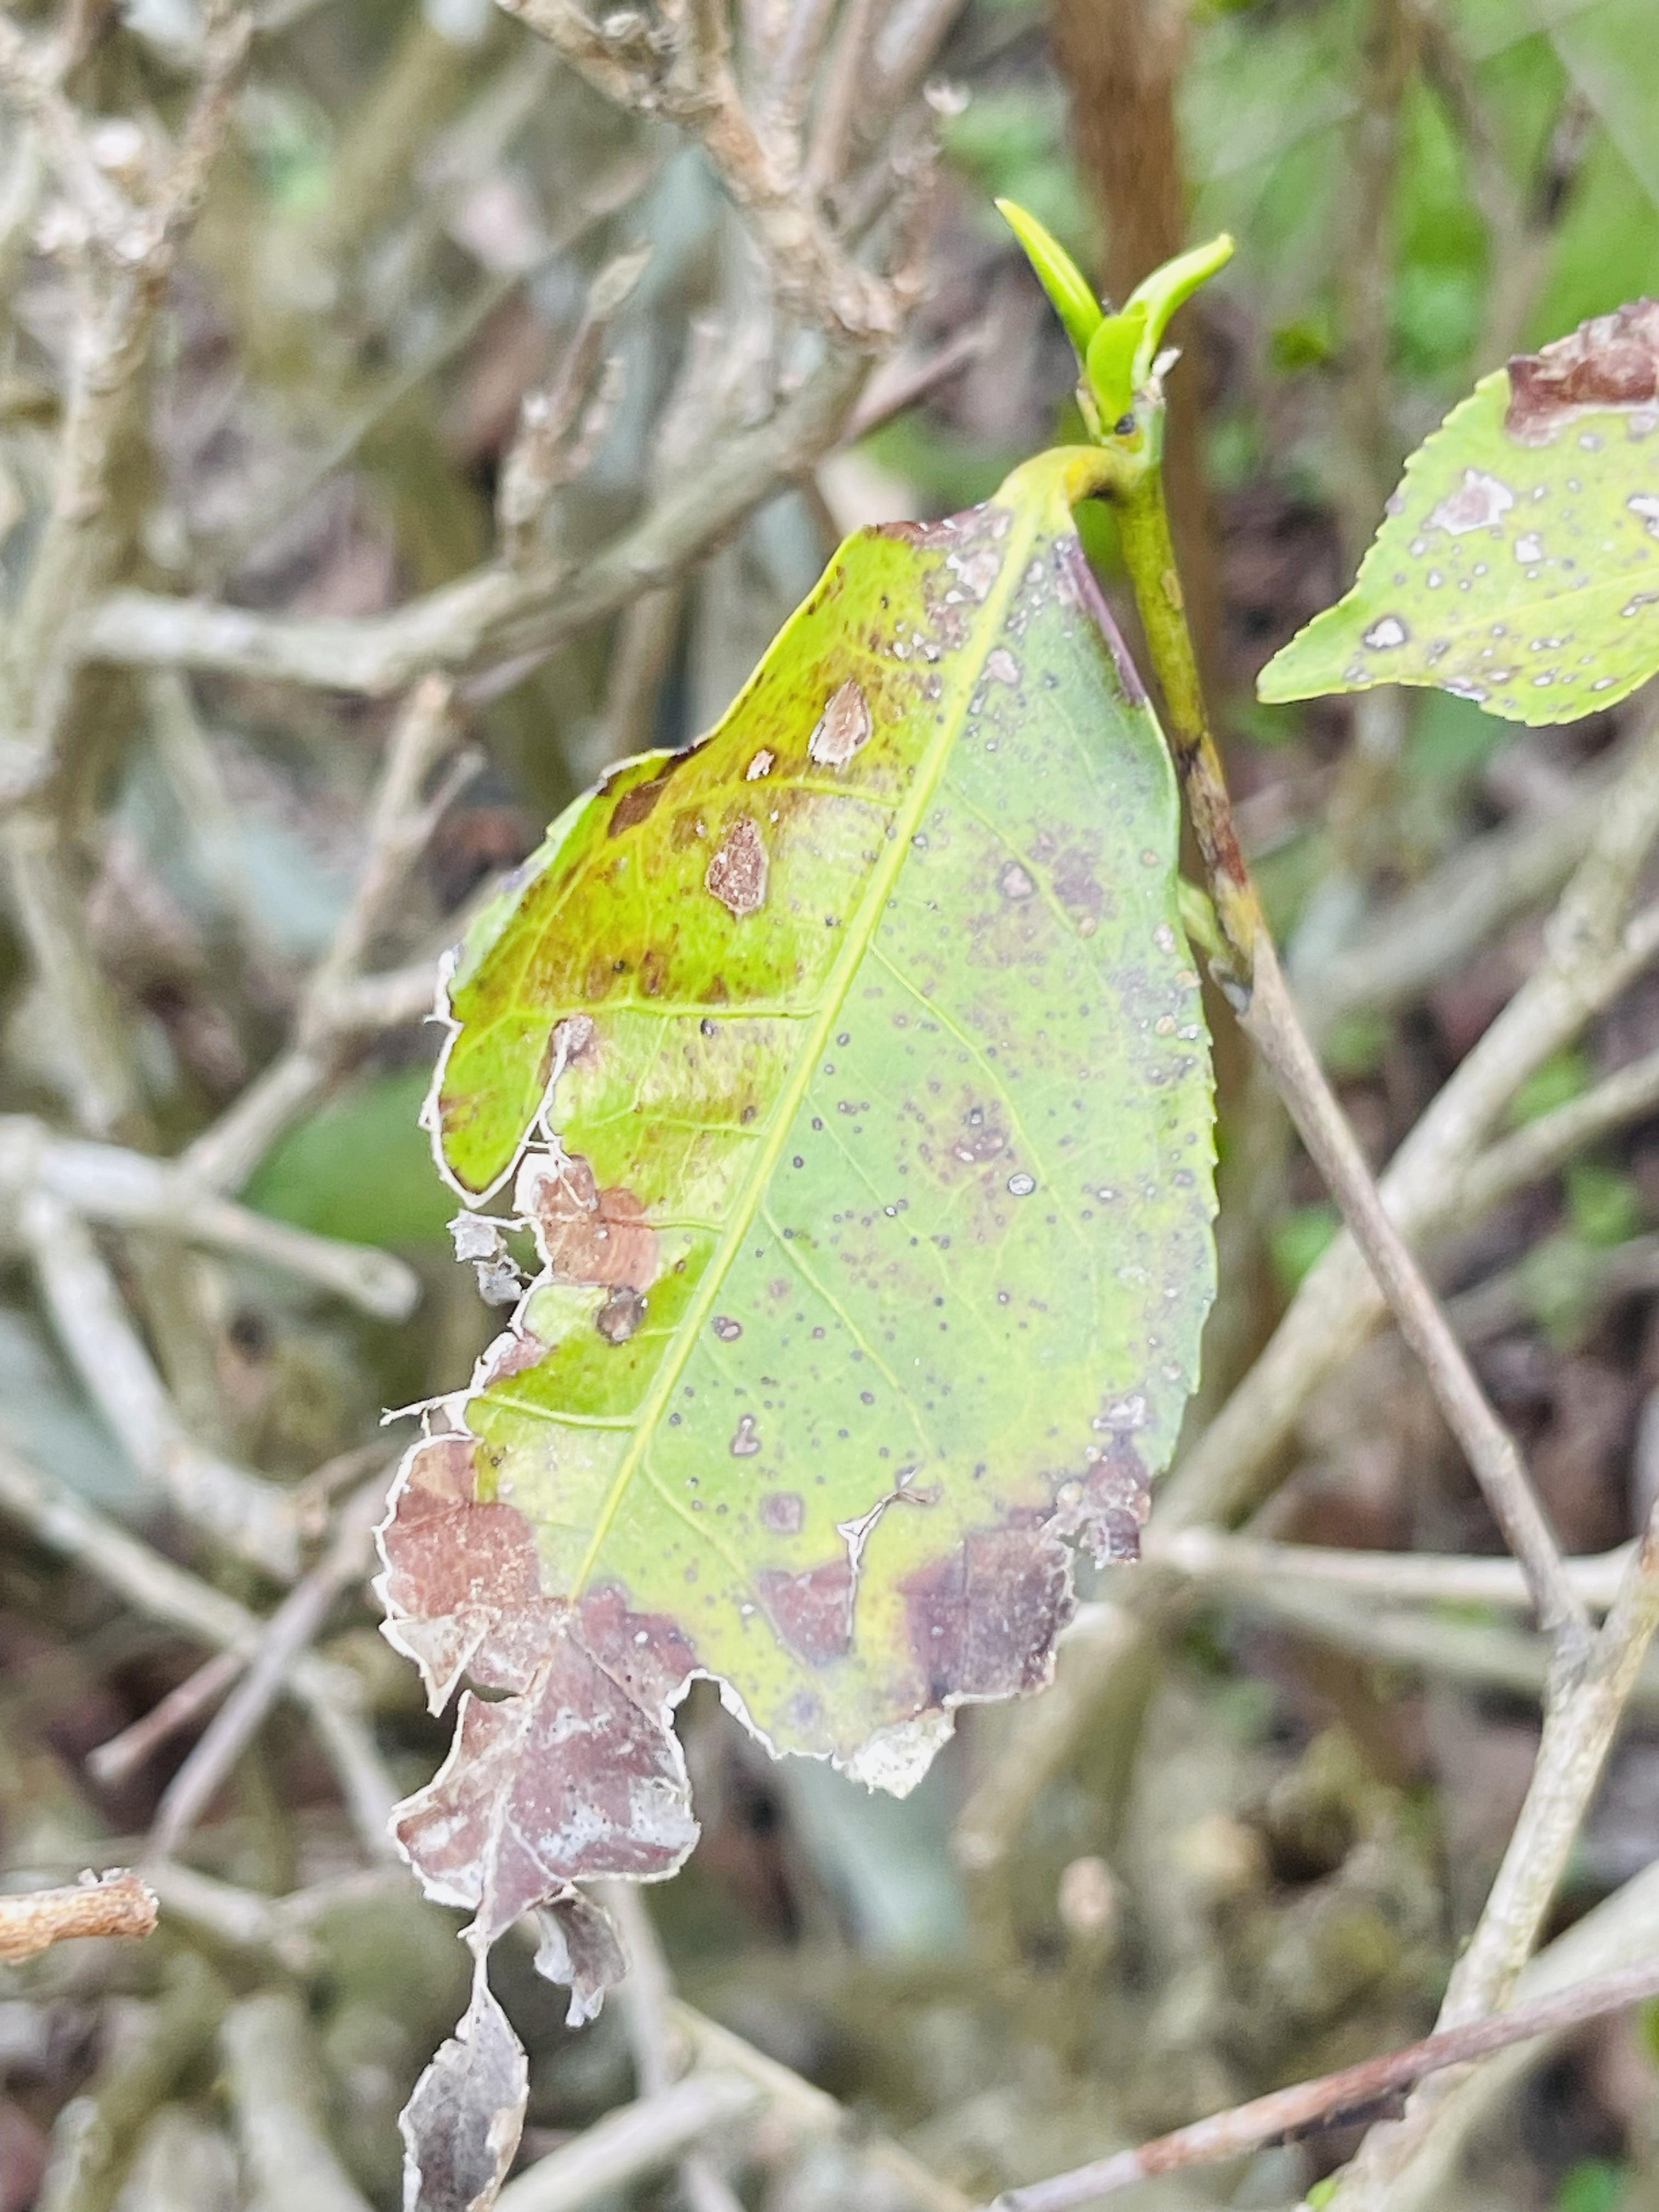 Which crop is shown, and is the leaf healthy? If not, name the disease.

tea, blight
